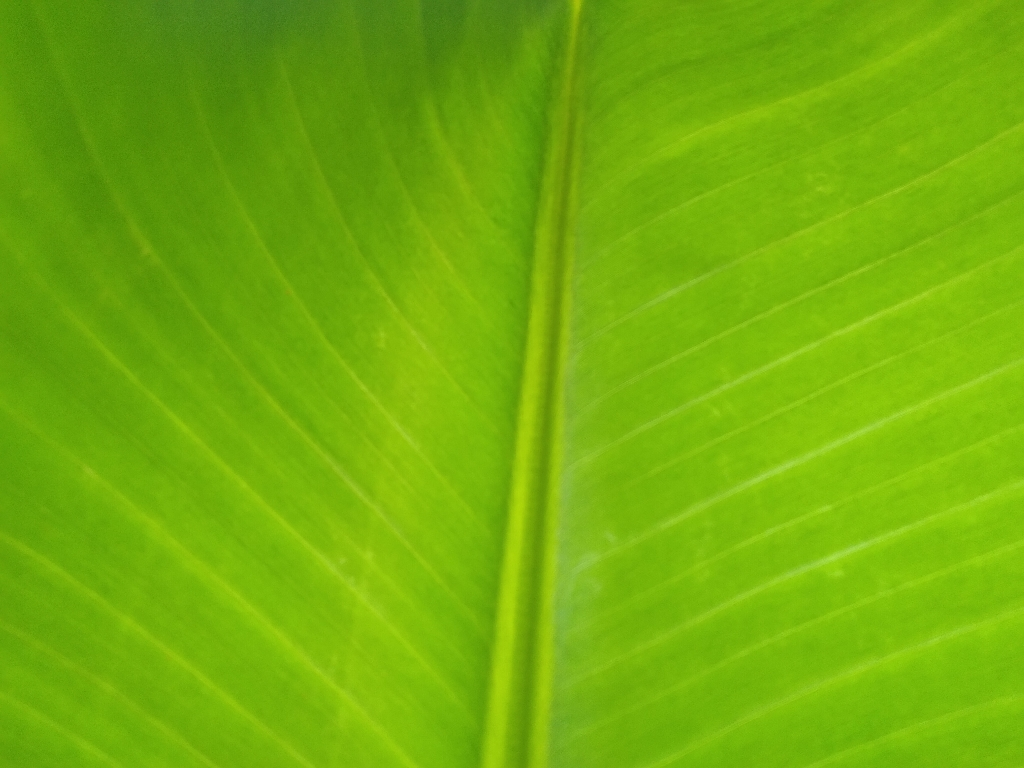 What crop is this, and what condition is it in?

banana, healthy
